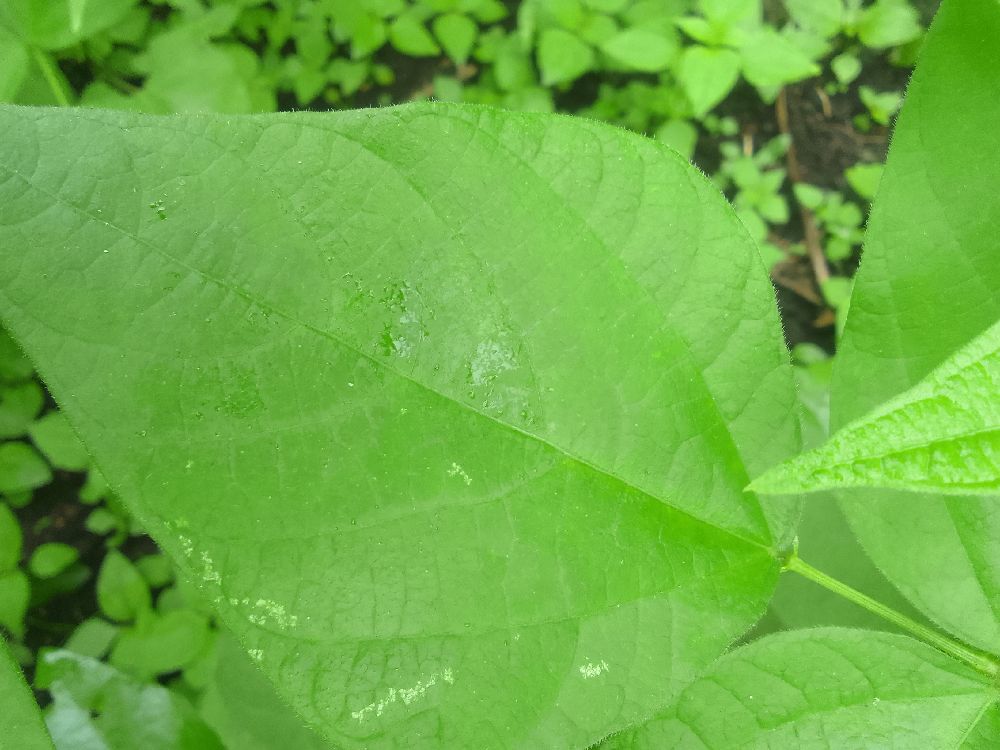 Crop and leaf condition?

common bean, healthy
